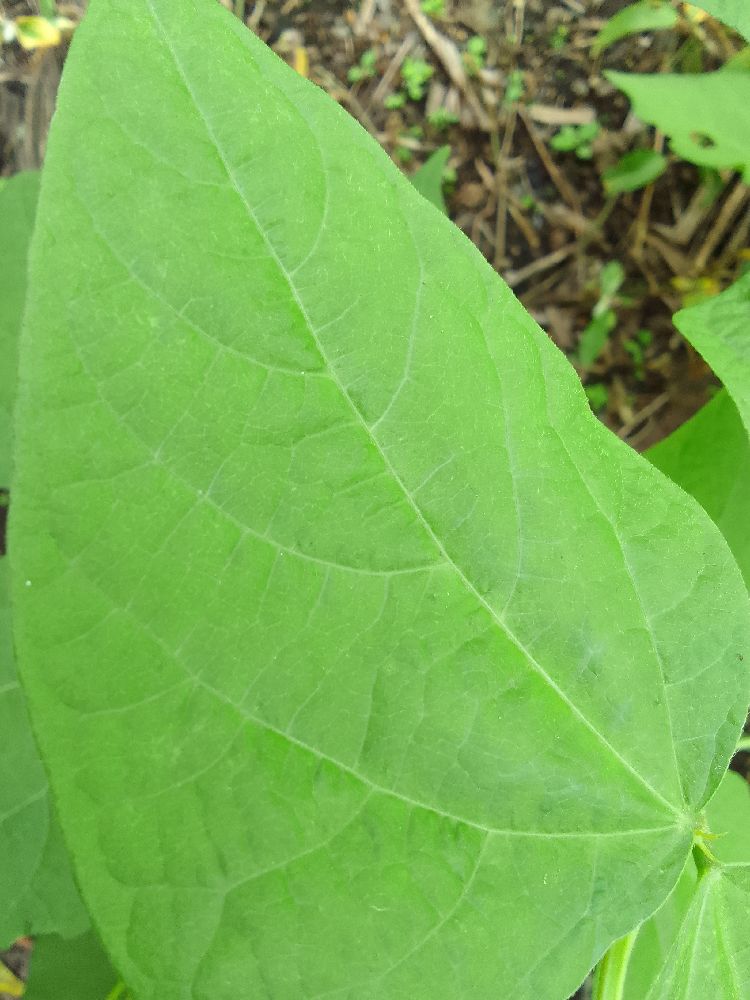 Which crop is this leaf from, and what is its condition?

common bean, healthy
